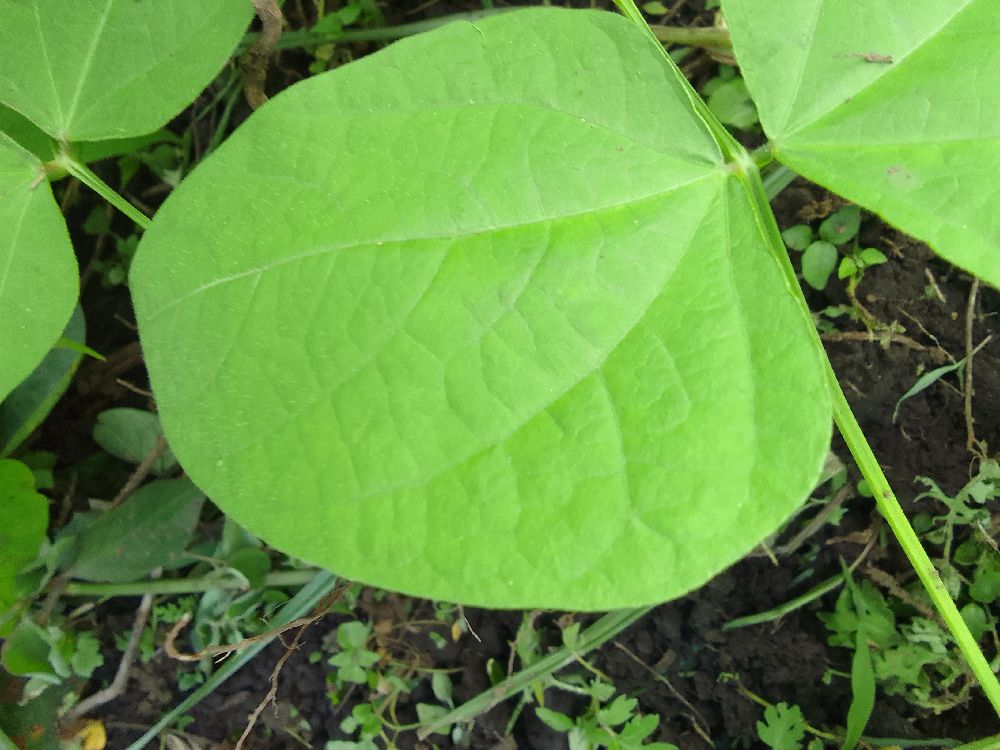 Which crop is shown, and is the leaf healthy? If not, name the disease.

common bean, healthy
